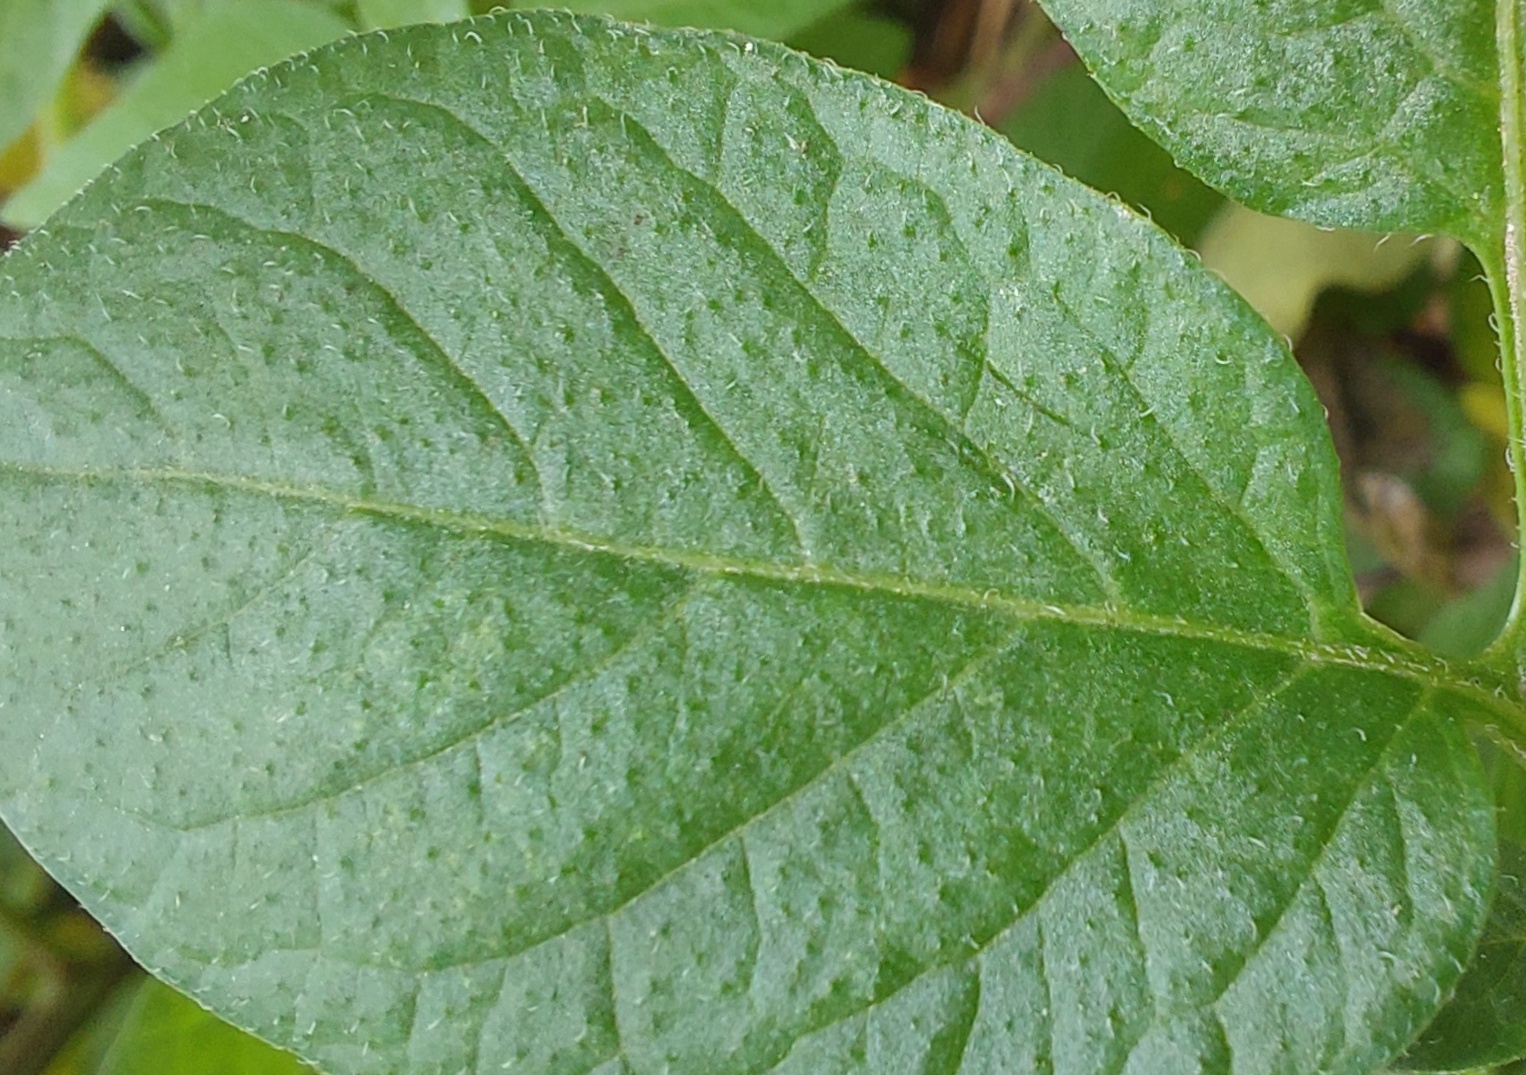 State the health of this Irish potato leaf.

healthy
